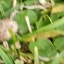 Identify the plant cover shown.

grass
